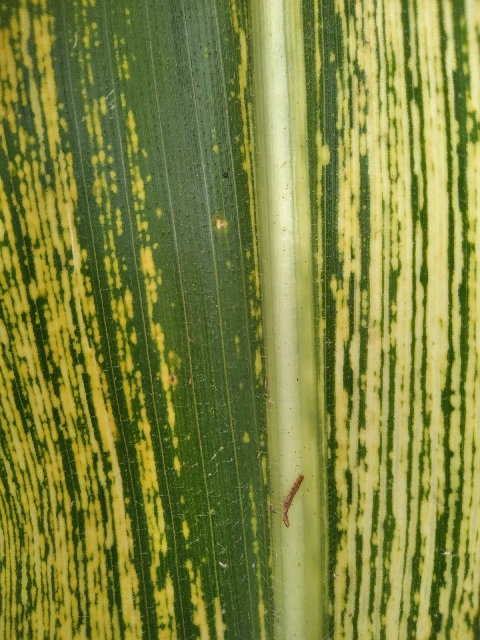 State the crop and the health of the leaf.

maize, maize streak virus
